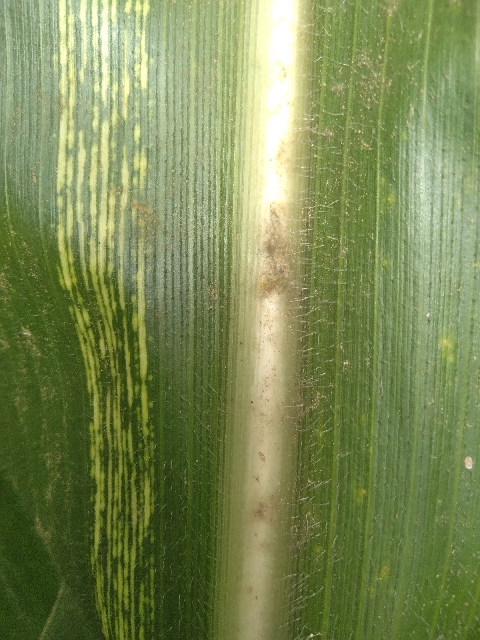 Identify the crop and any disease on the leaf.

maize, maize streak virus
